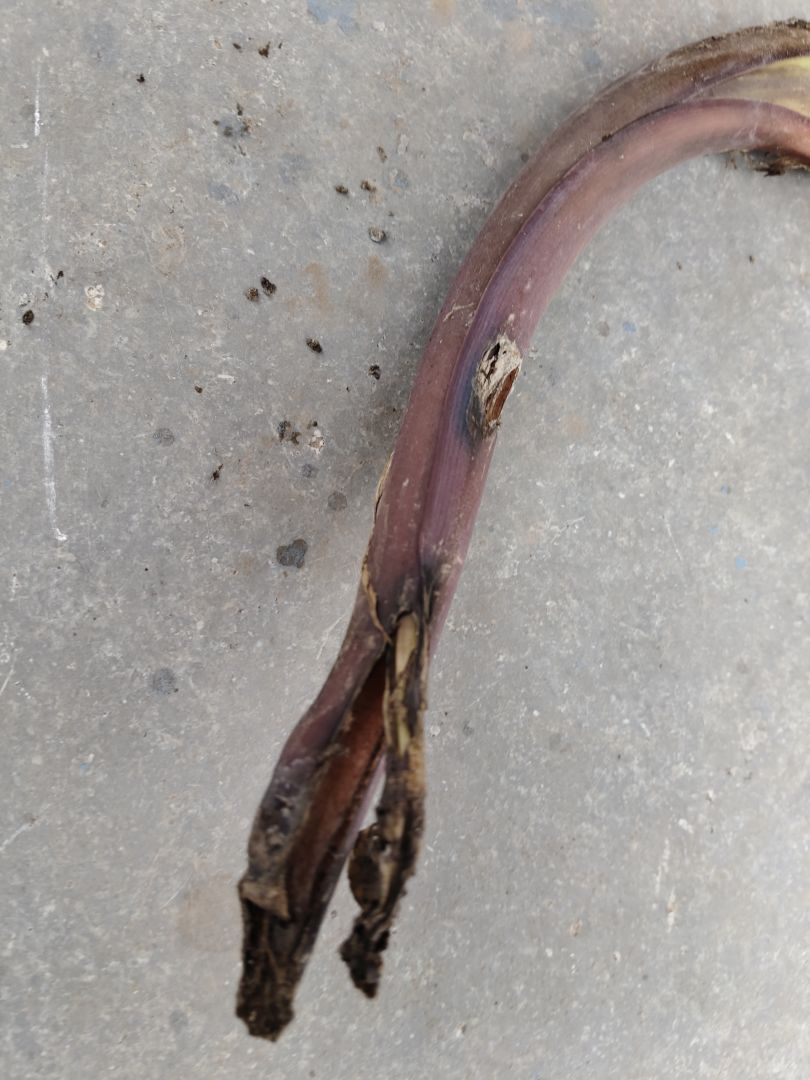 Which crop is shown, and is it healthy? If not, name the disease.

taro, root rot
